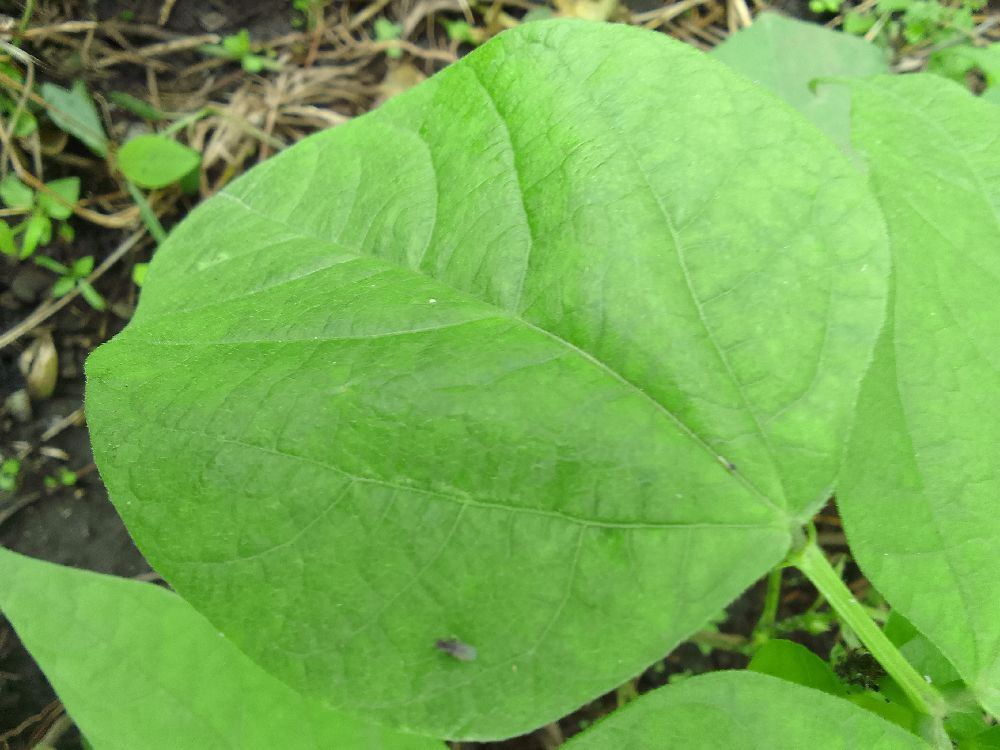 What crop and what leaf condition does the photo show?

common bean, healthy
